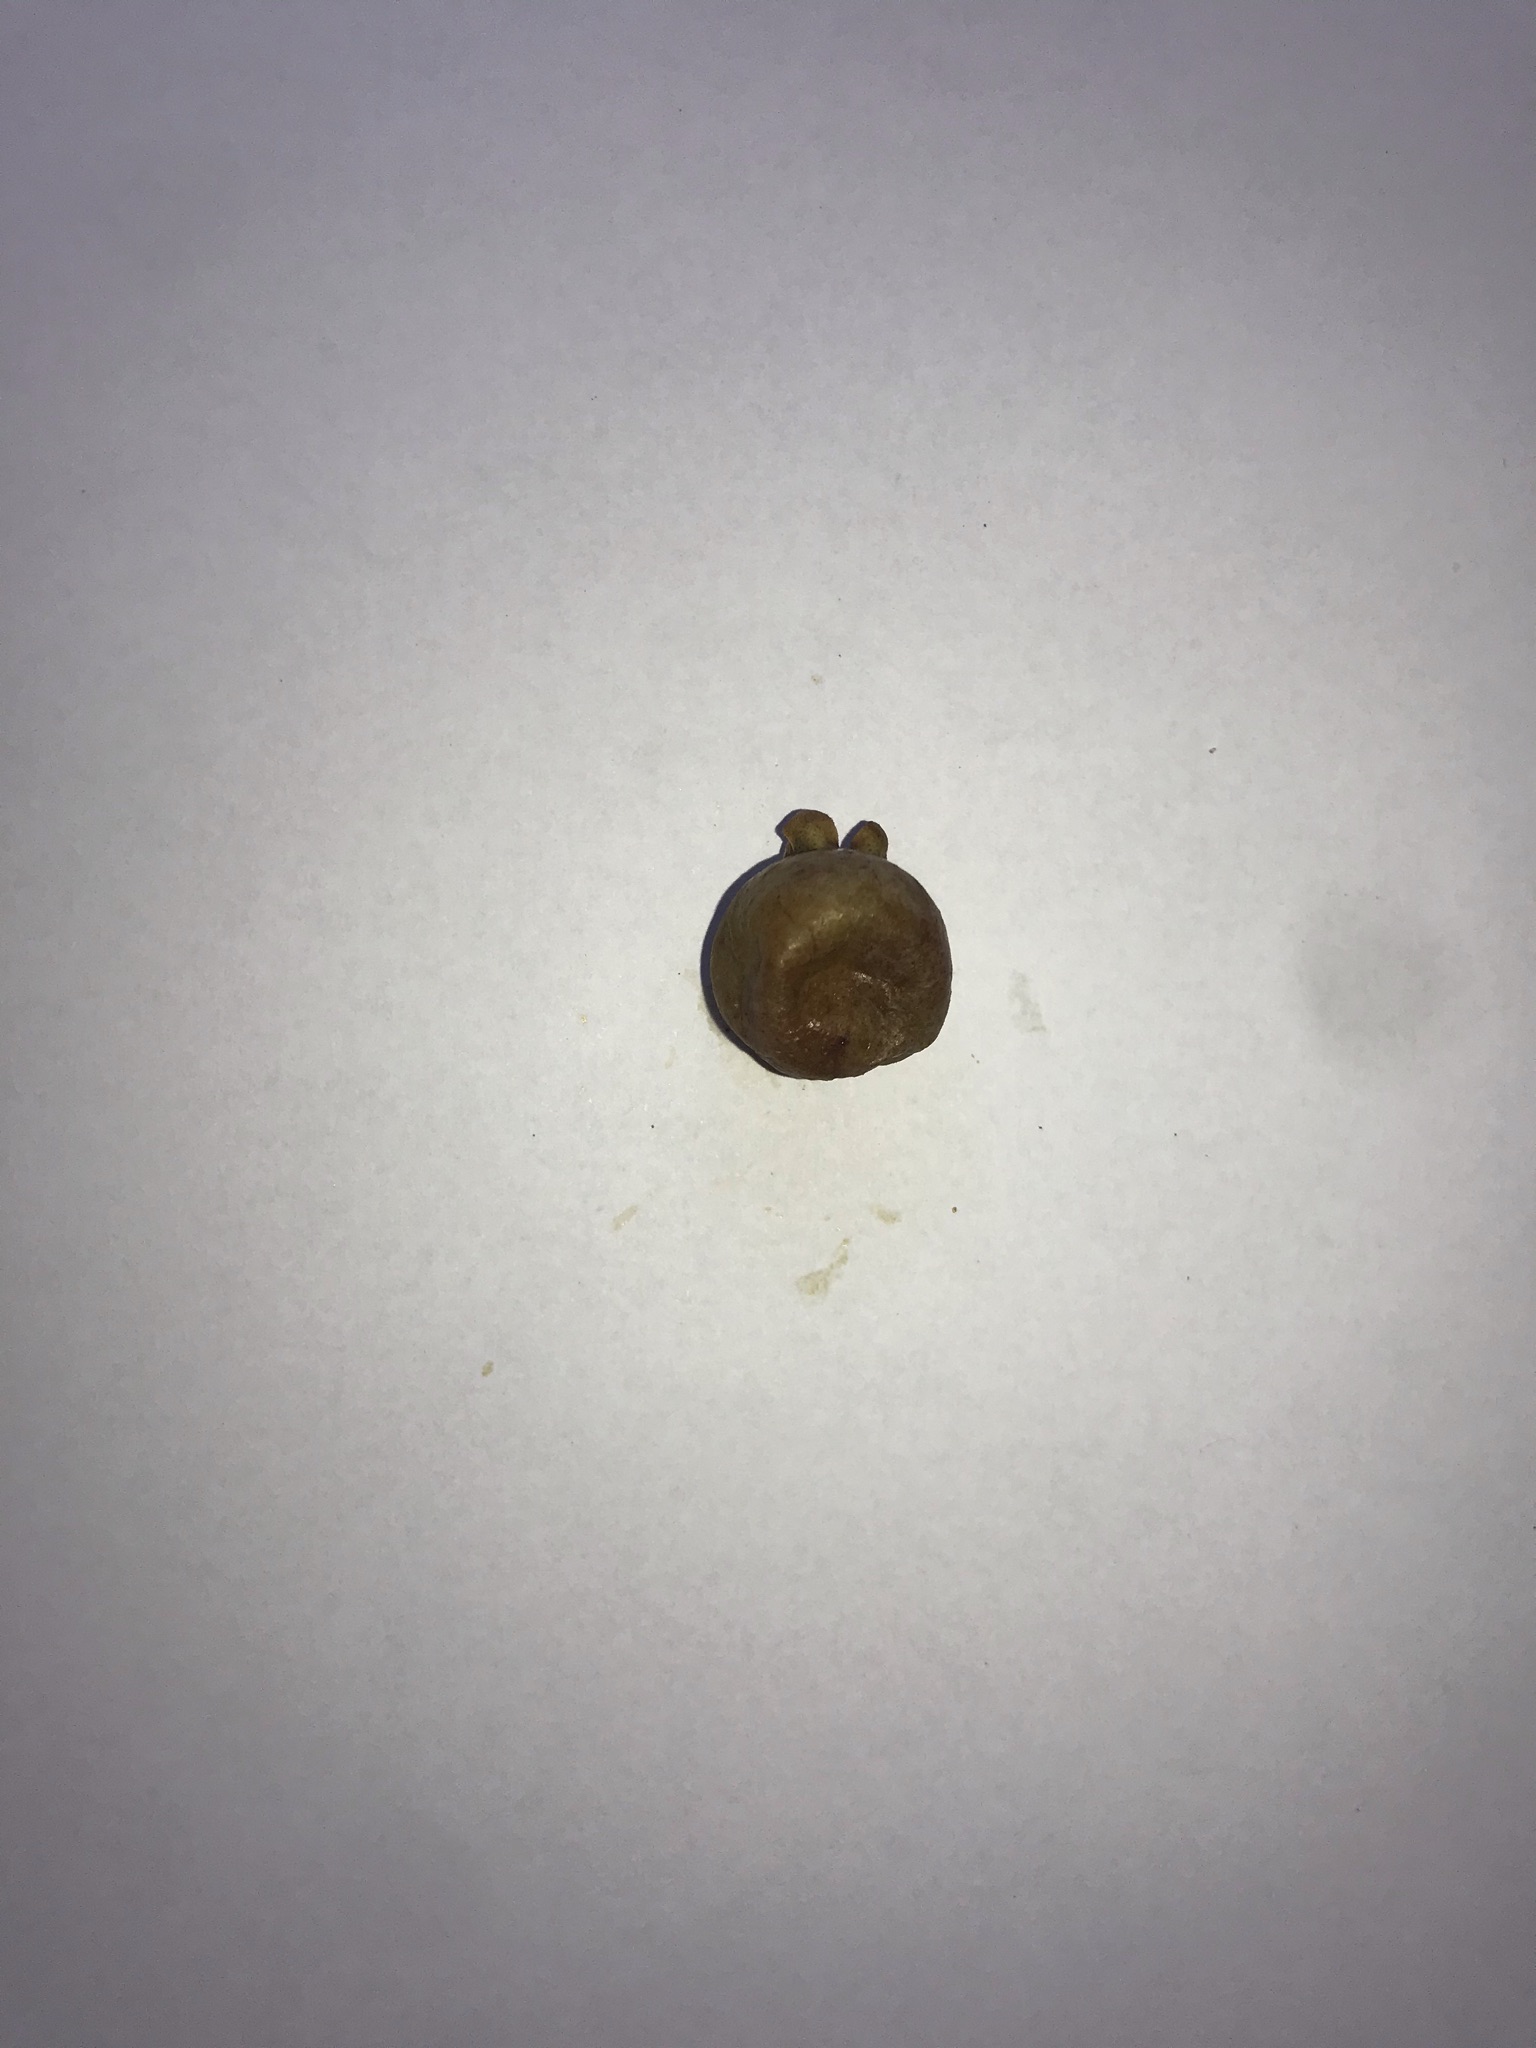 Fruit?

gabiroba
